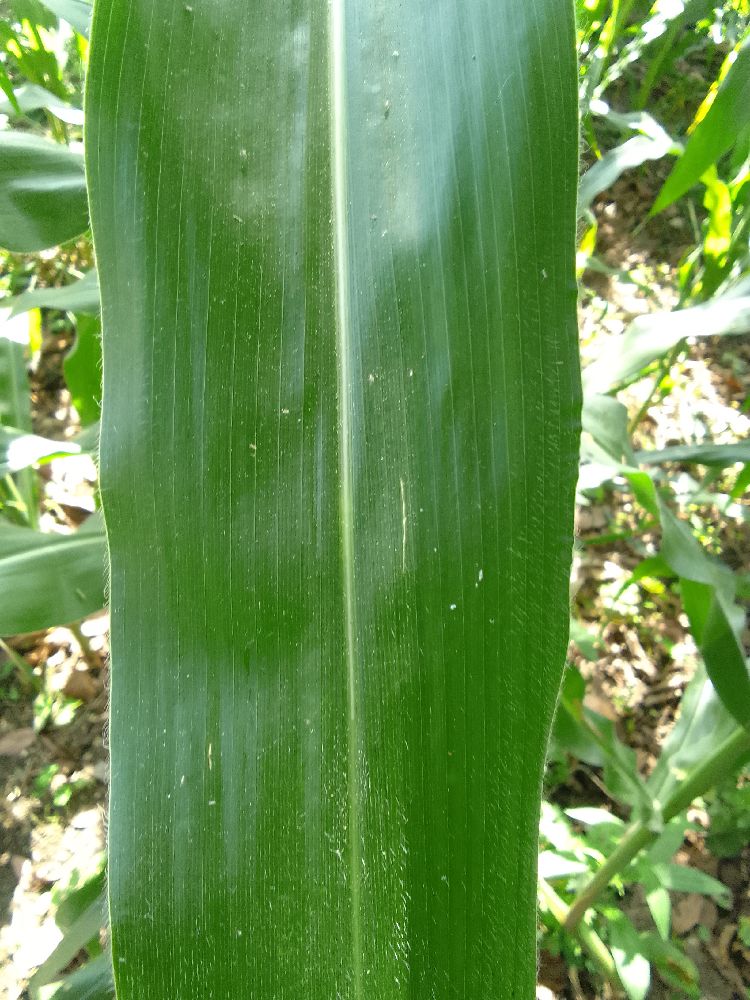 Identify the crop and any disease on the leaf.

maize, healthy
